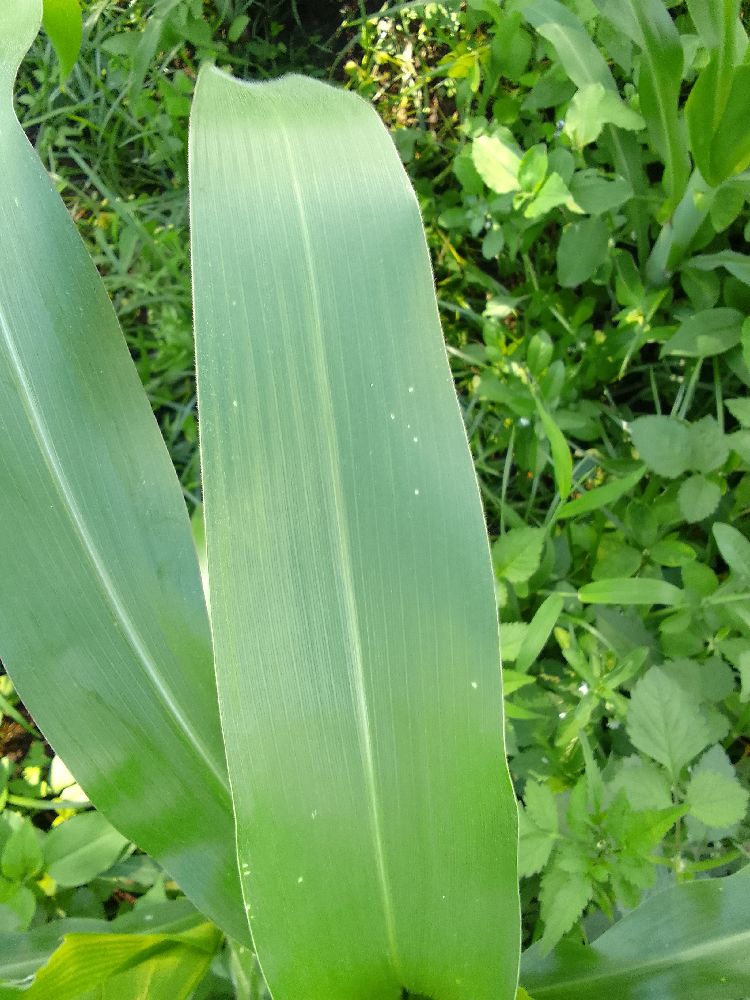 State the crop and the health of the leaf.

maize, healthy
